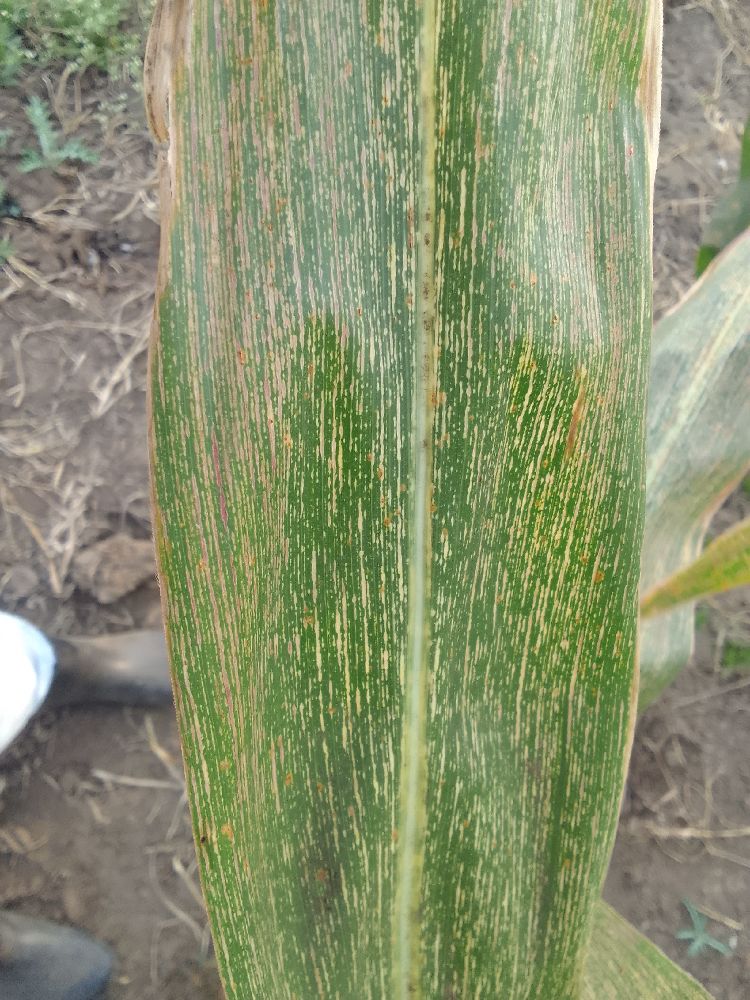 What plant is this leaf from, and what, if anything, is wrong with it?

maize, maize streak virus
